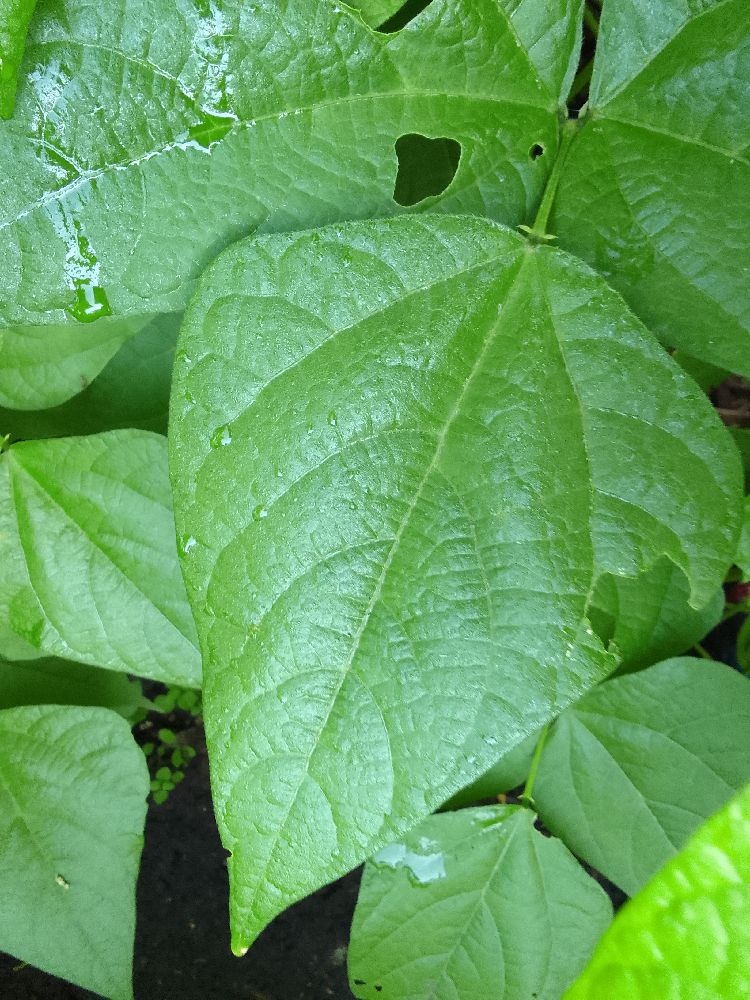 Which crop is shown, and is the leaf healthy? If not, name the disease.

common bean, healthy
